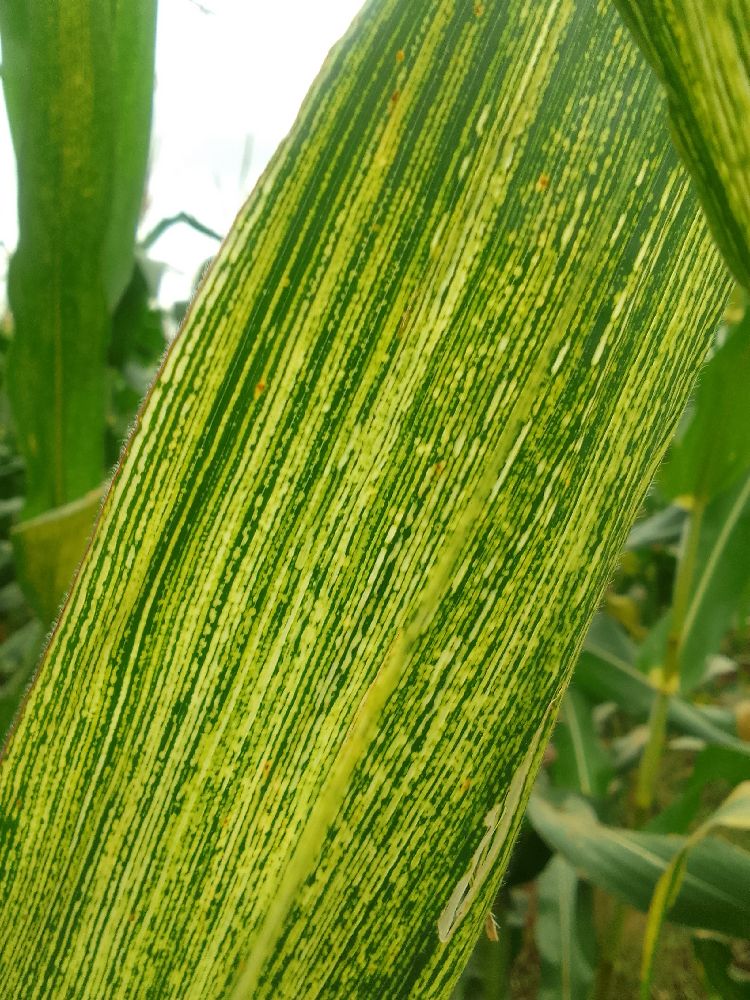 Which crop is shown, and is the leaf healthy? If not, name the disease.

maize, maize streak virus
